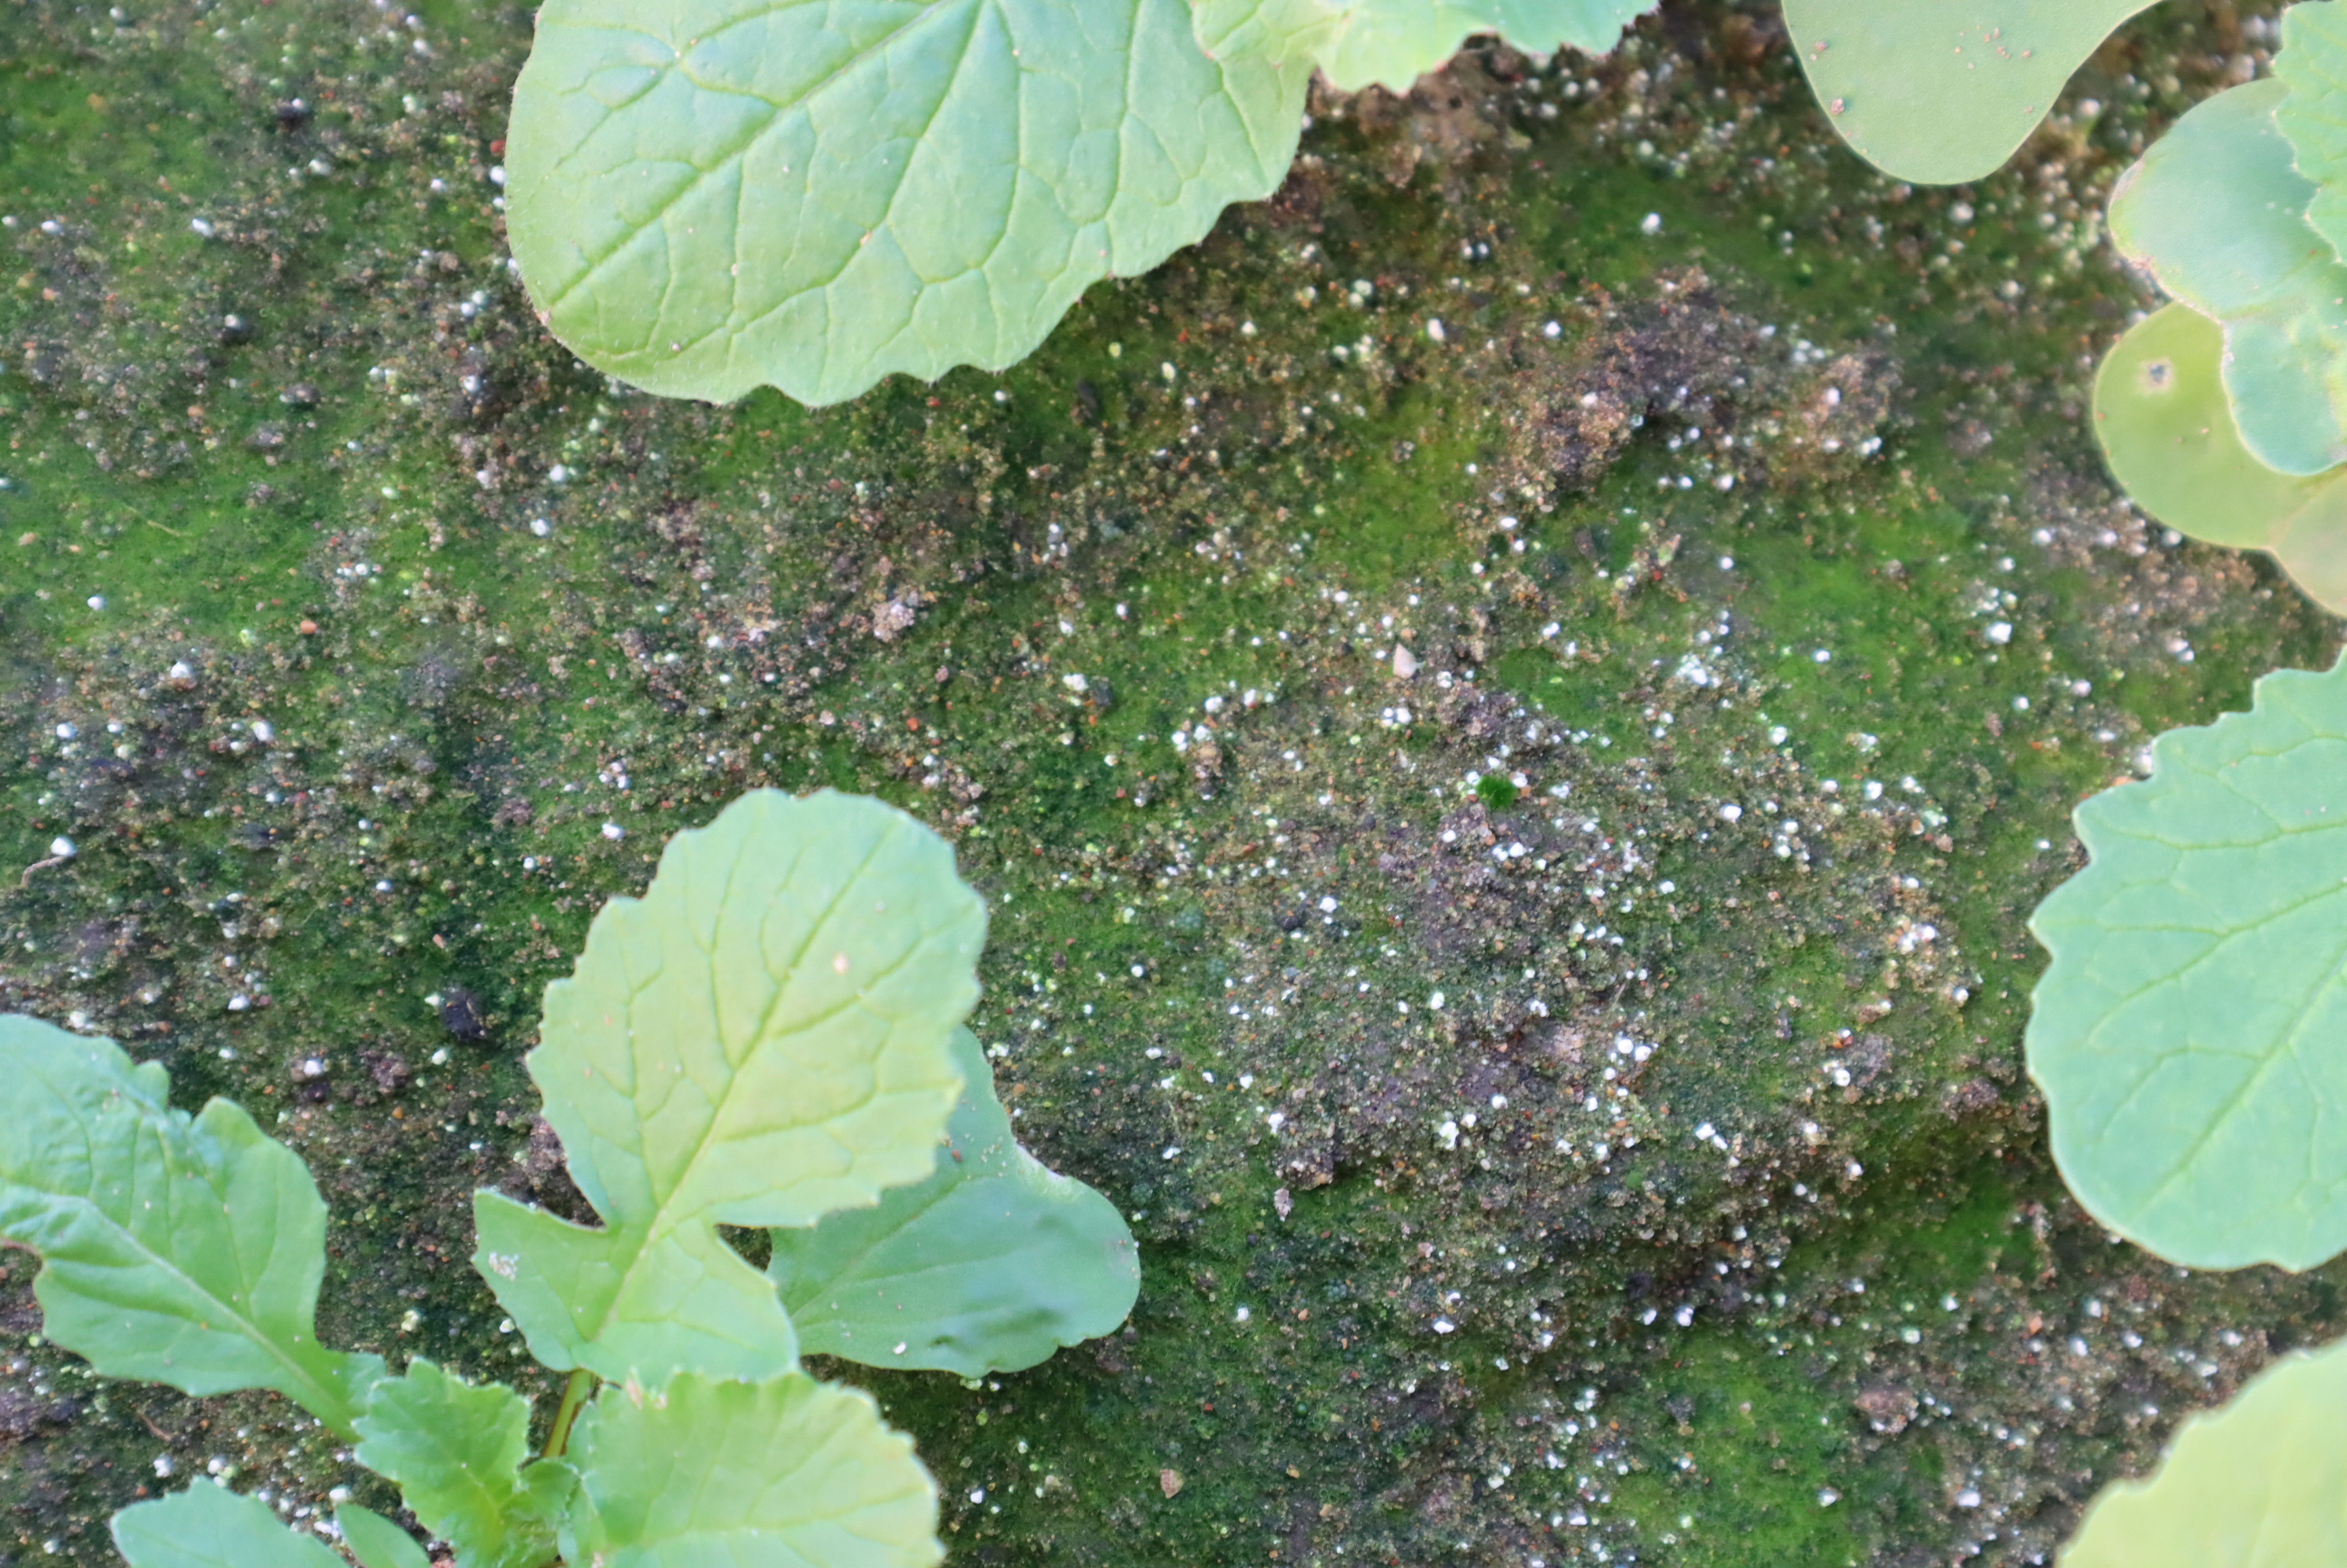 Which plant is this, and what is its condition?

radish, altica
